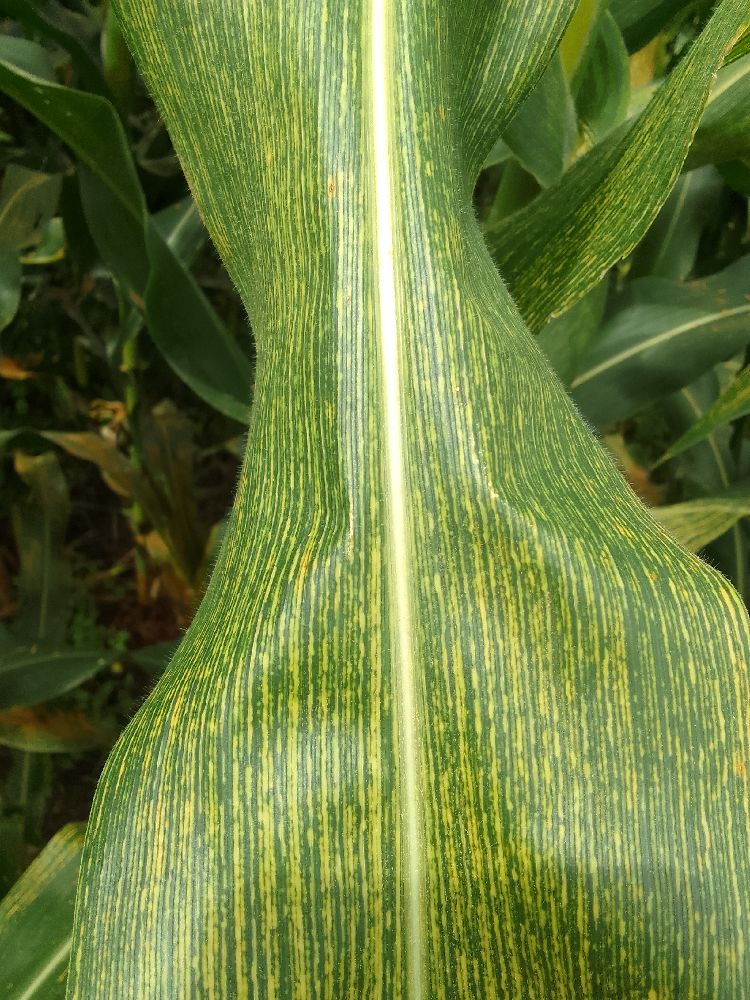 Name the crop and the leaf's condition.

maize, healthy
